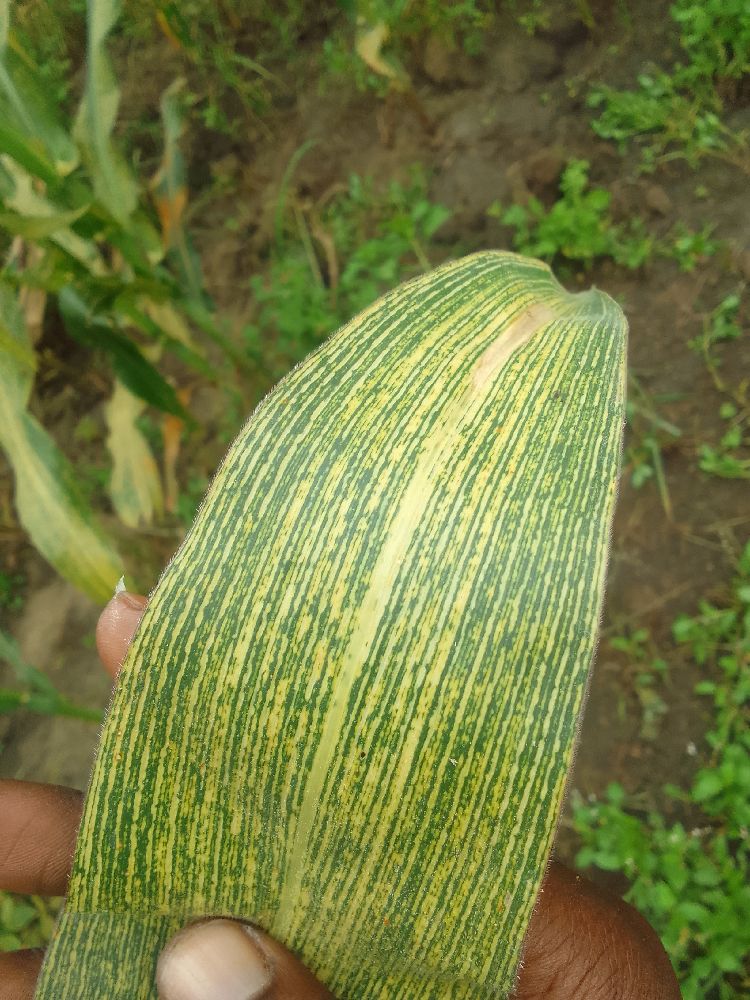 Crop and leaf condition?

maize, maize streak virus
